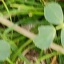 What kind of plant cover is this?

unstructured weed
